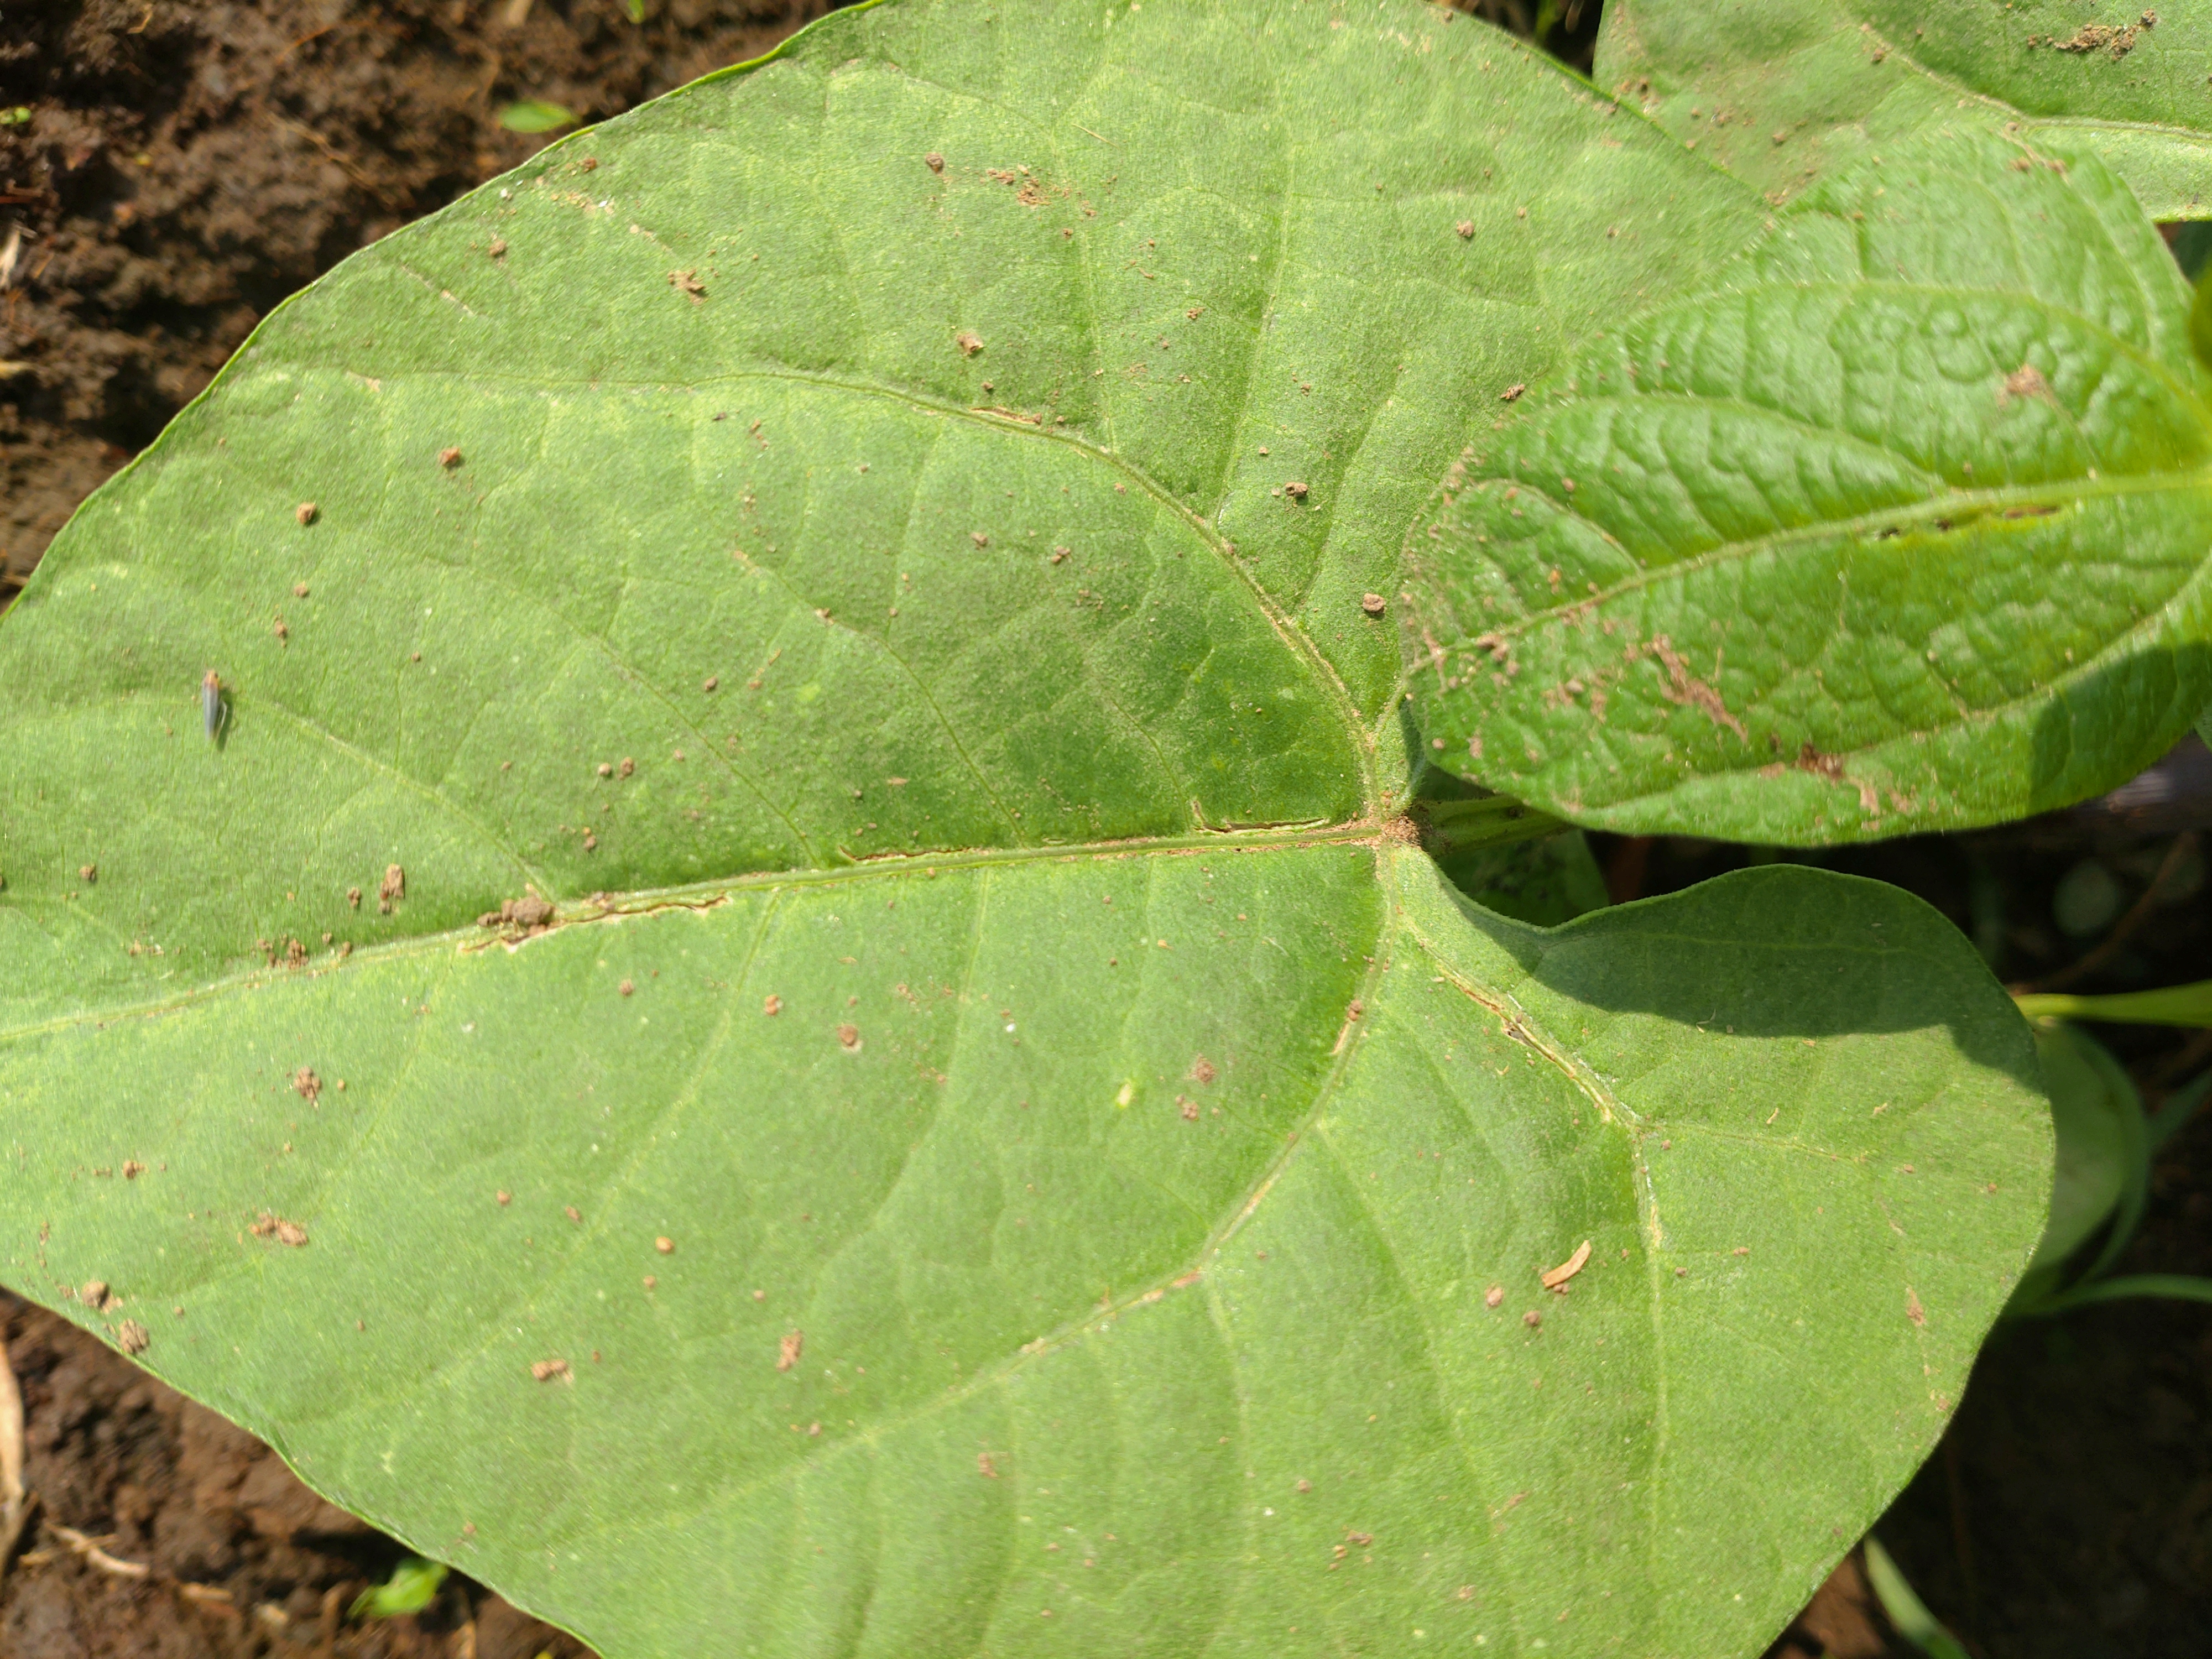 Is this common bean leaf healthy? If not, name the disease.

healthy
